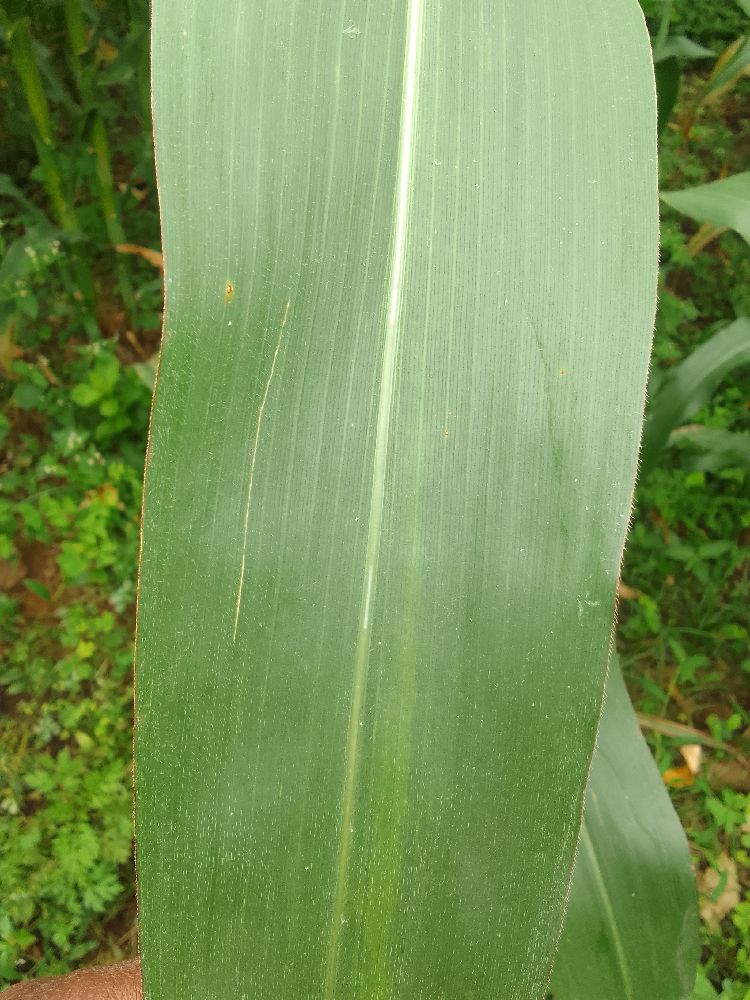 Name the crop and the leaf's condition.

maize, healthy
